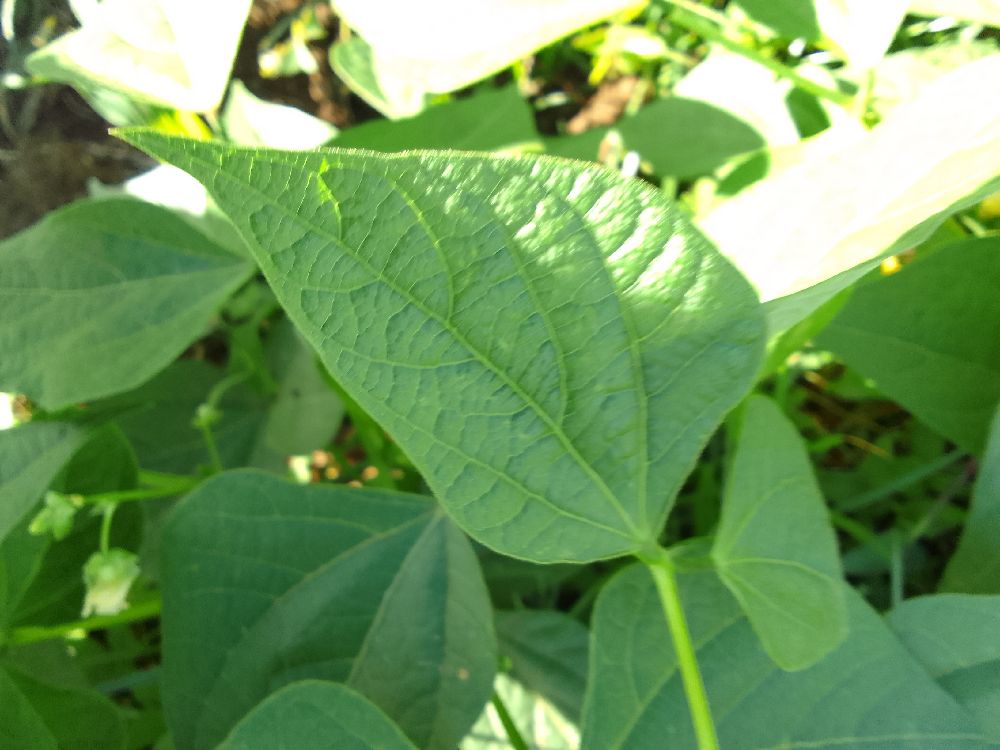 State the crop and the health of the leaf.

common bean, healthy
